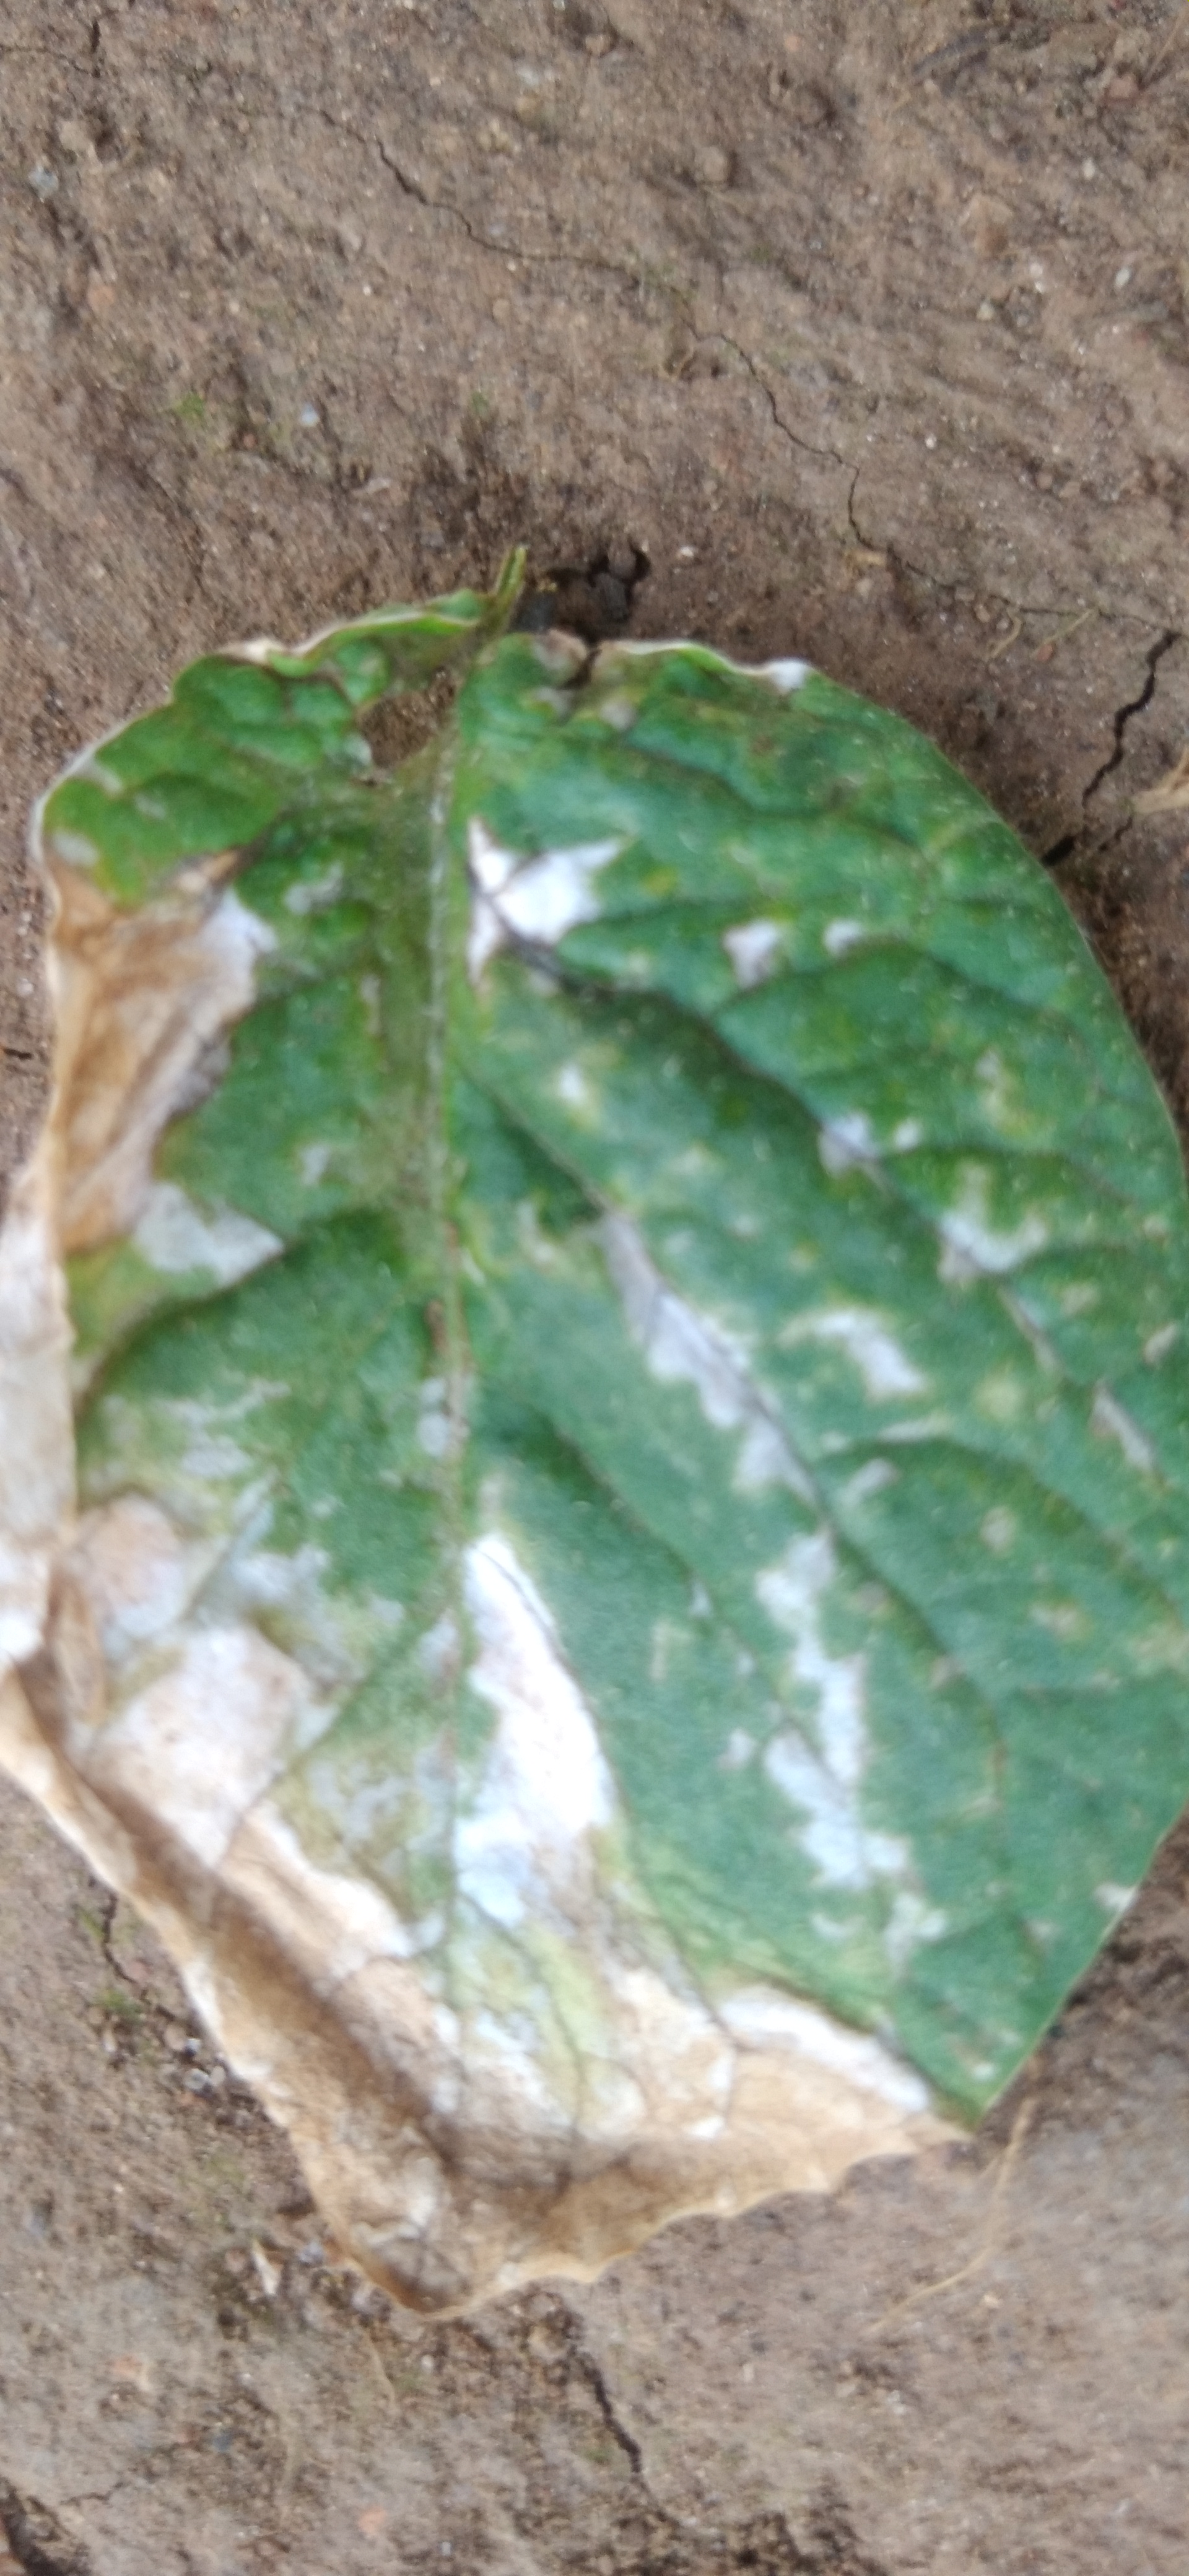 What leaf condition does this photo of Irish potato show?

early blight
